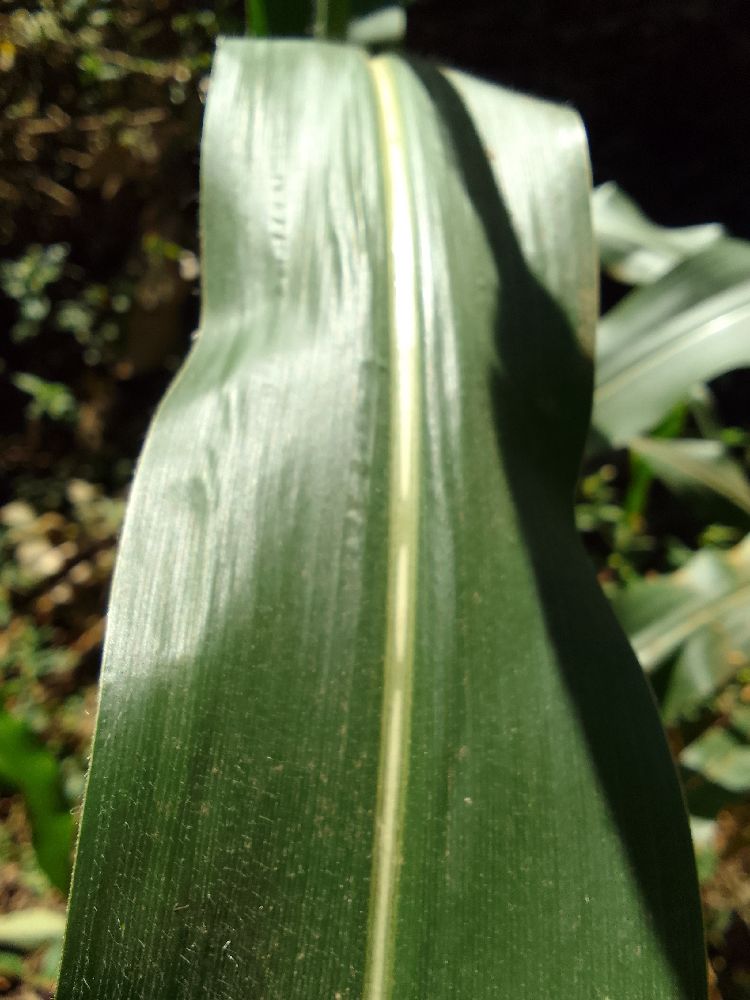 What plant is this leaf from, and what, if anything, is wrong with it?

maize, healthy
